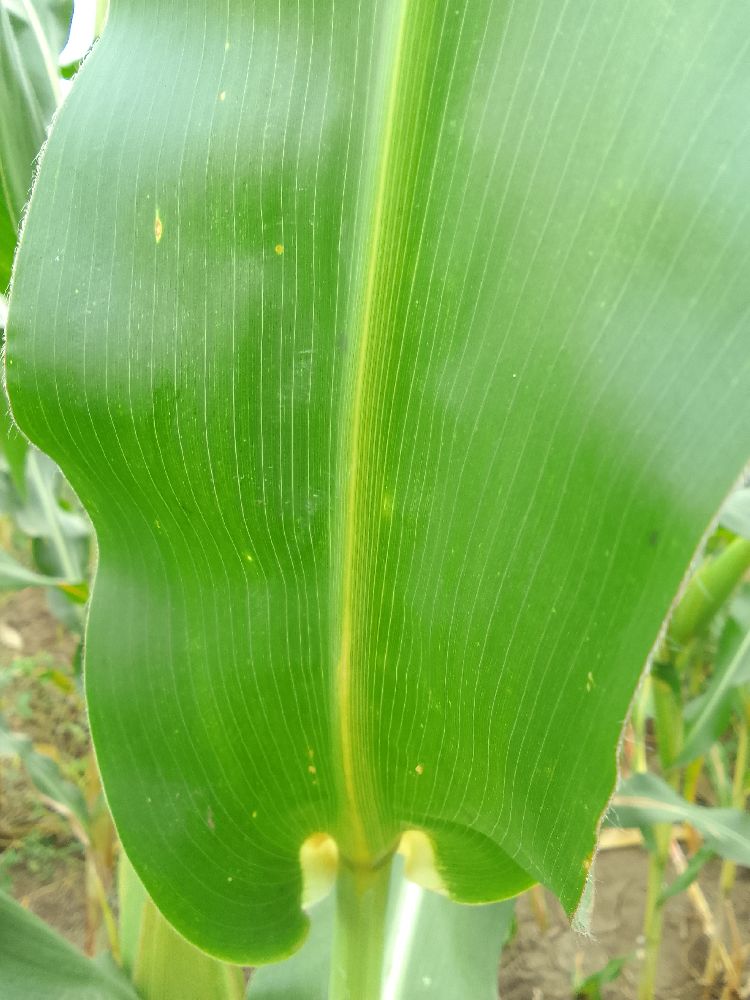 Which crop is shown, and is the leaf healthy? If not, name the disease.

maize, healthy
